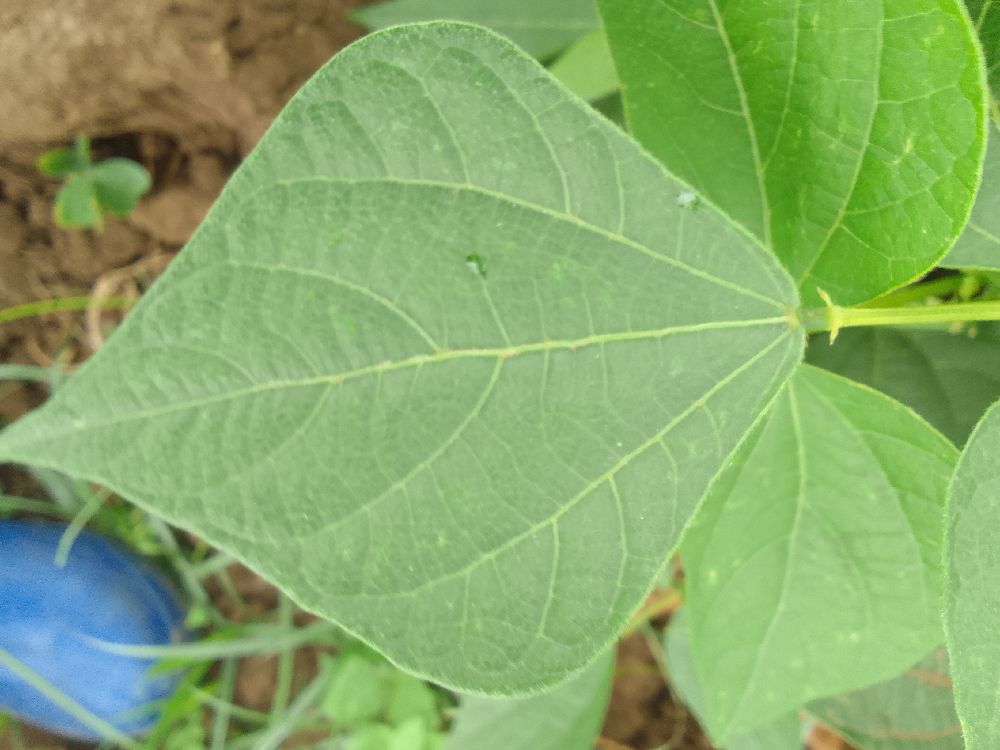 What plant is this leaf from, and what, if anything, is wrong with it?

common bean, healthy
